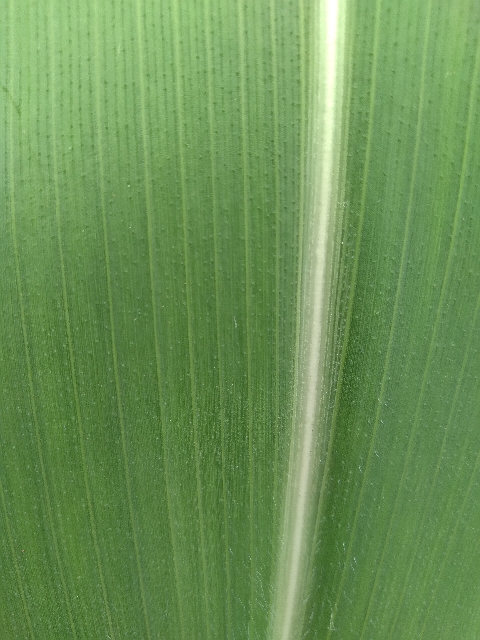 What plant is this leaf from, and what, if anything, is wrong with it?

maize, healthy
